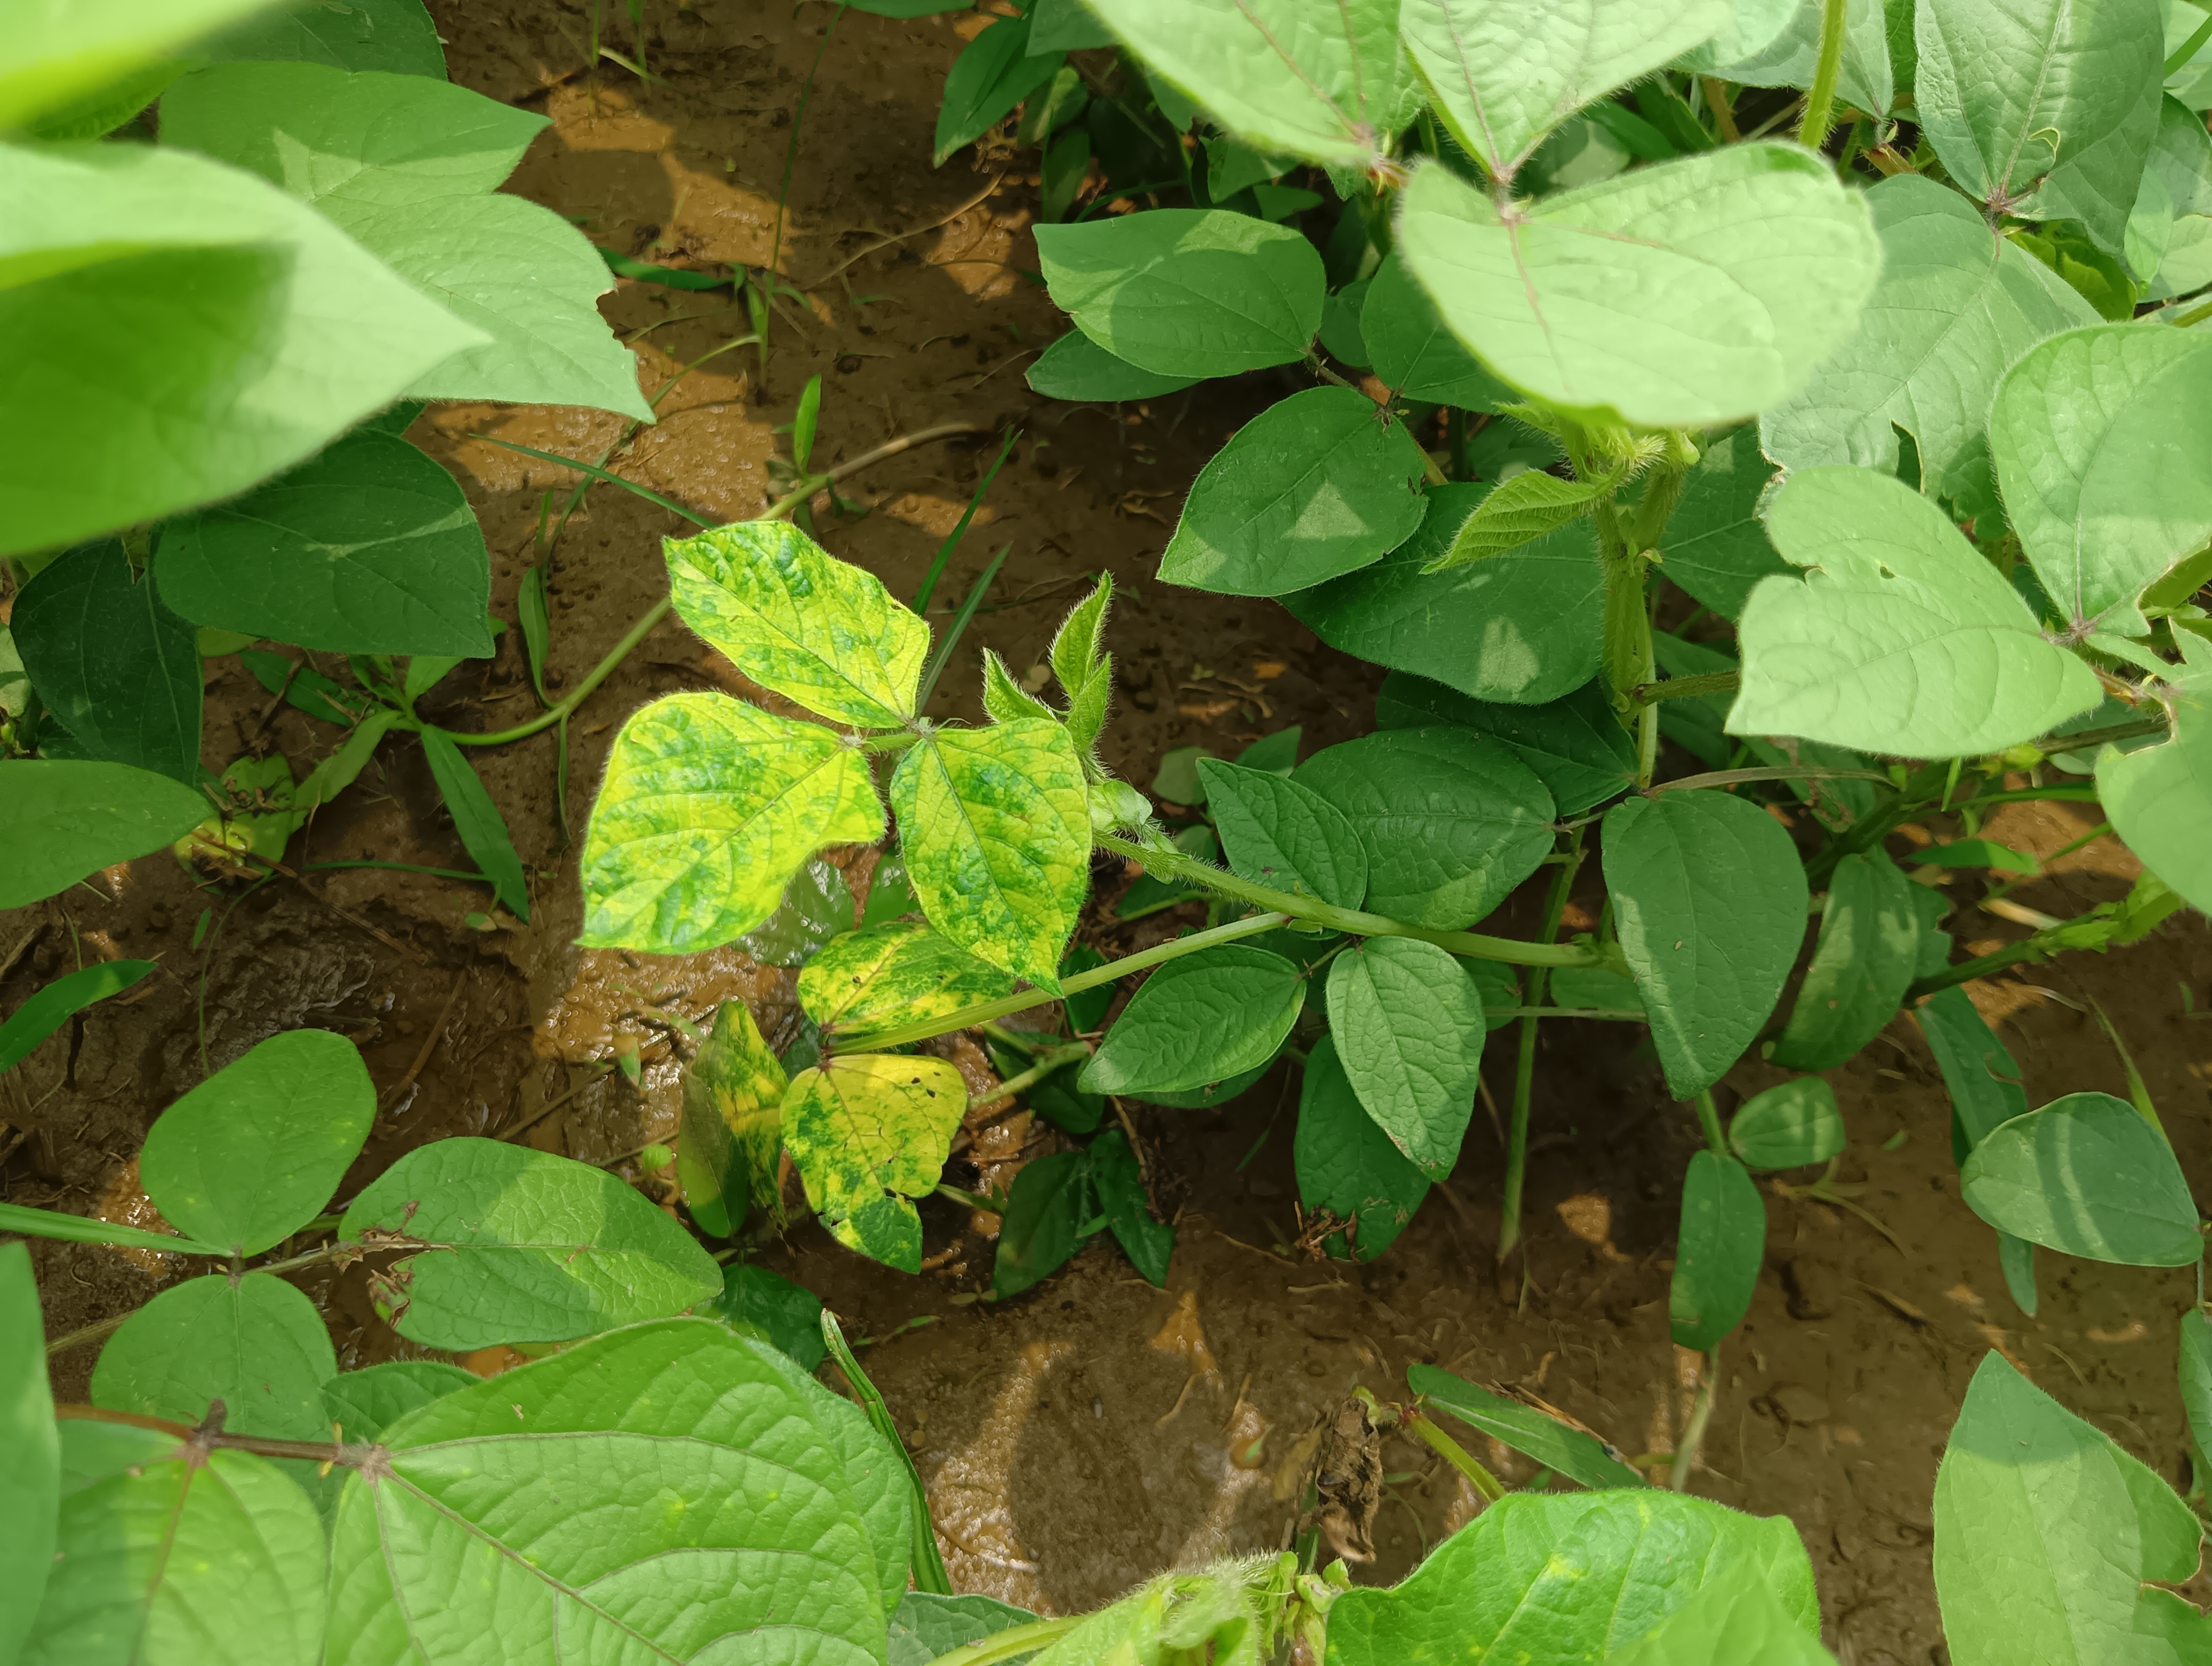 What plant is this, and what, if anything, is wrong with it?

mungbean, yellow mosaic
